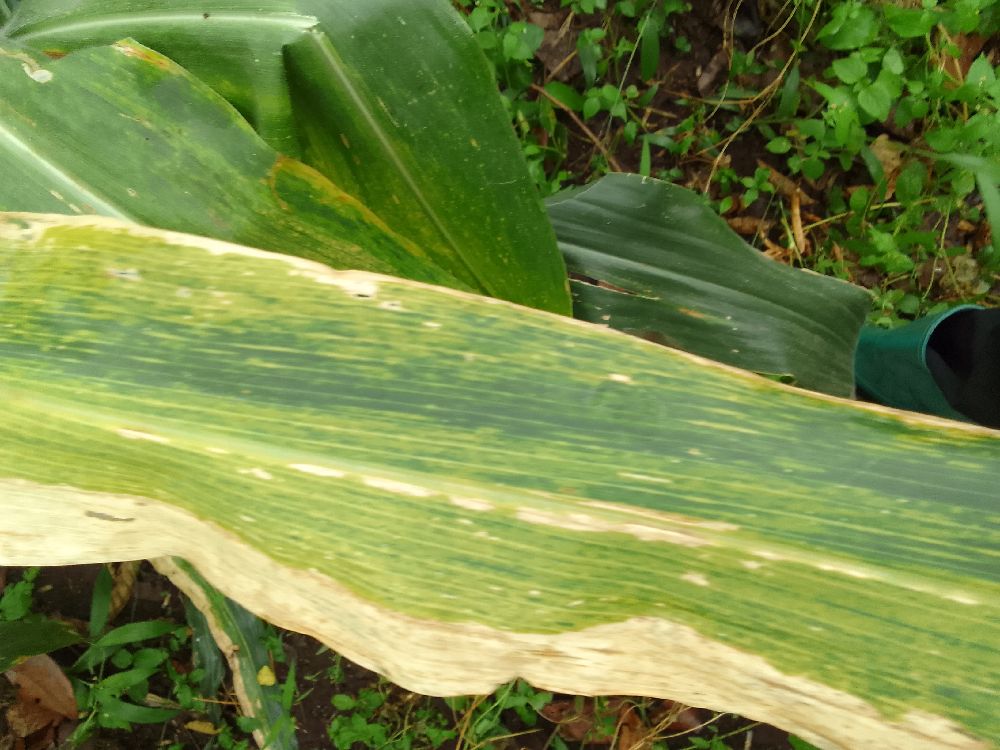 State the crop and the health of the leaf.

maize, maize lethal necrosis
